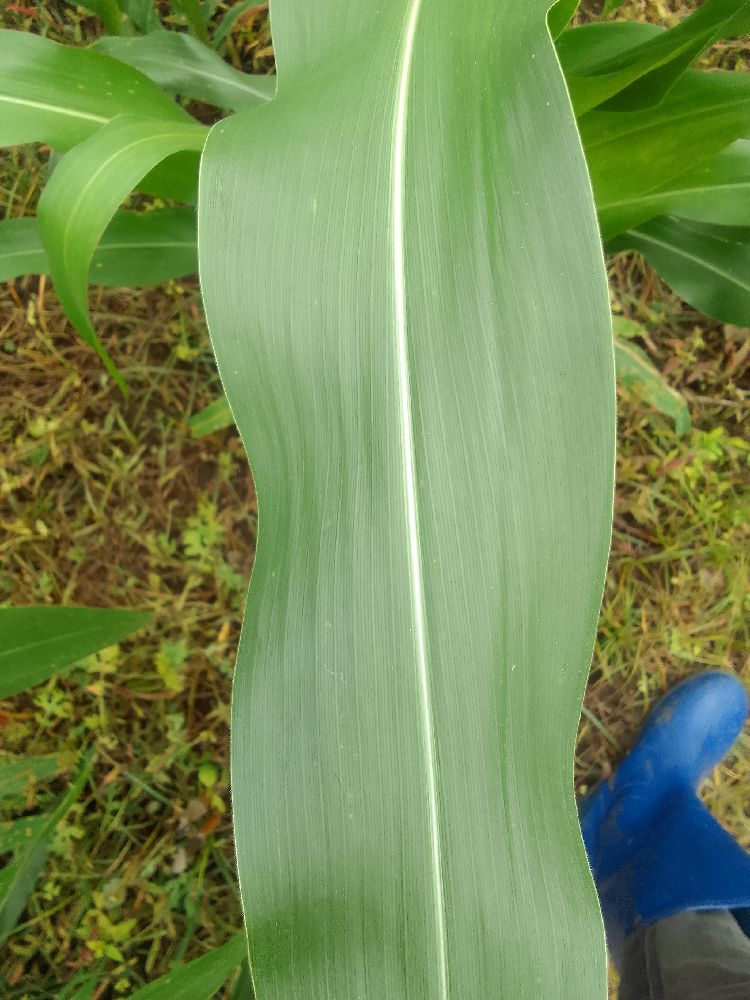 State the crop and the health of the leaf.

maize, healthy
